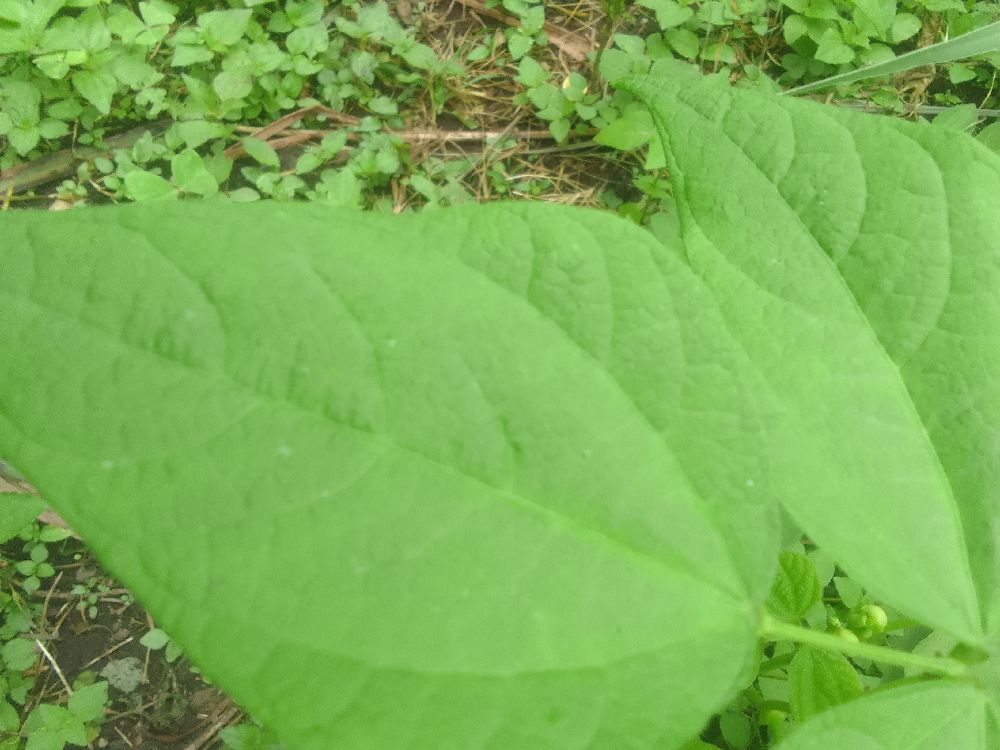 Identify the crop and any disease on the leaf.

common bean, healthy
